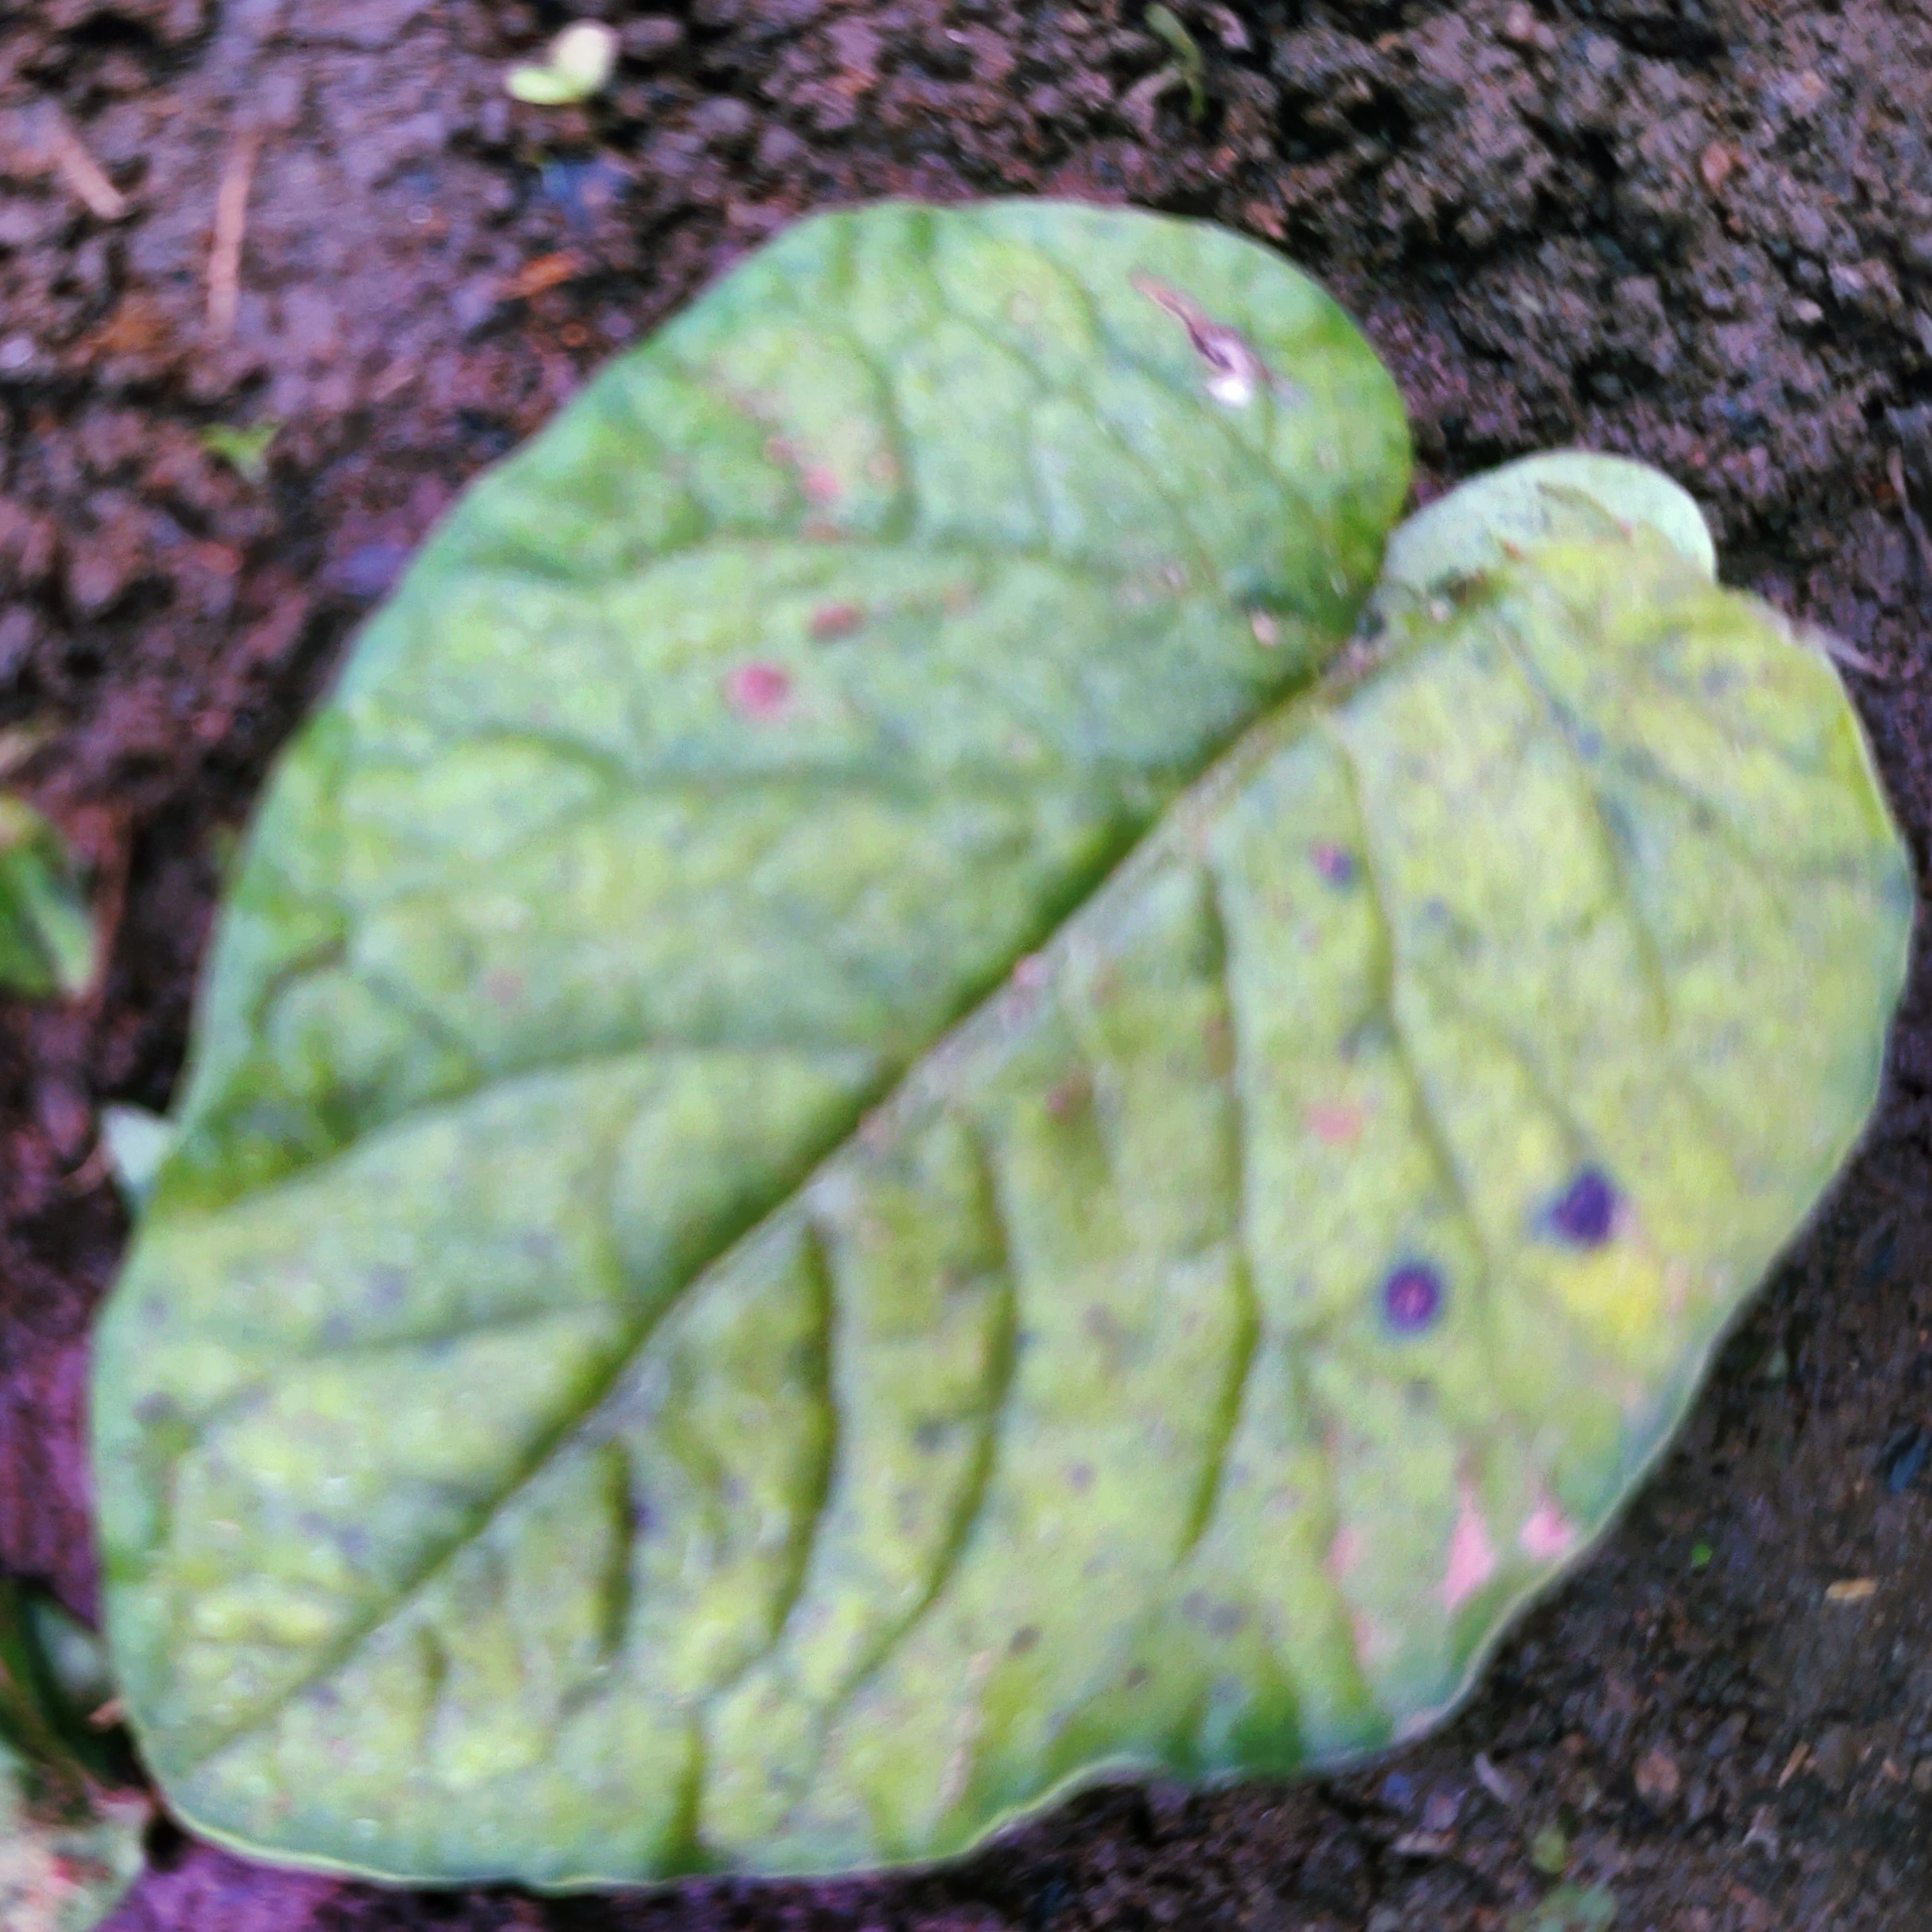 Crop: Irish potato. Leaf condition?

late blight
